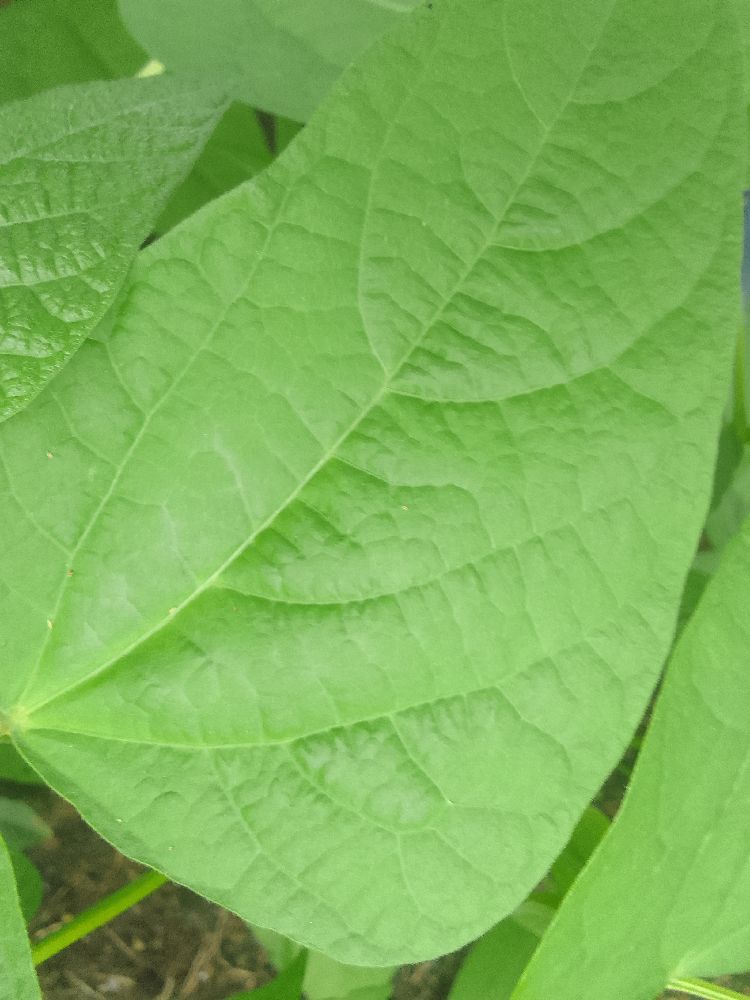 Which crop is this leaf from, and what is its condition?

common bean, healthy
